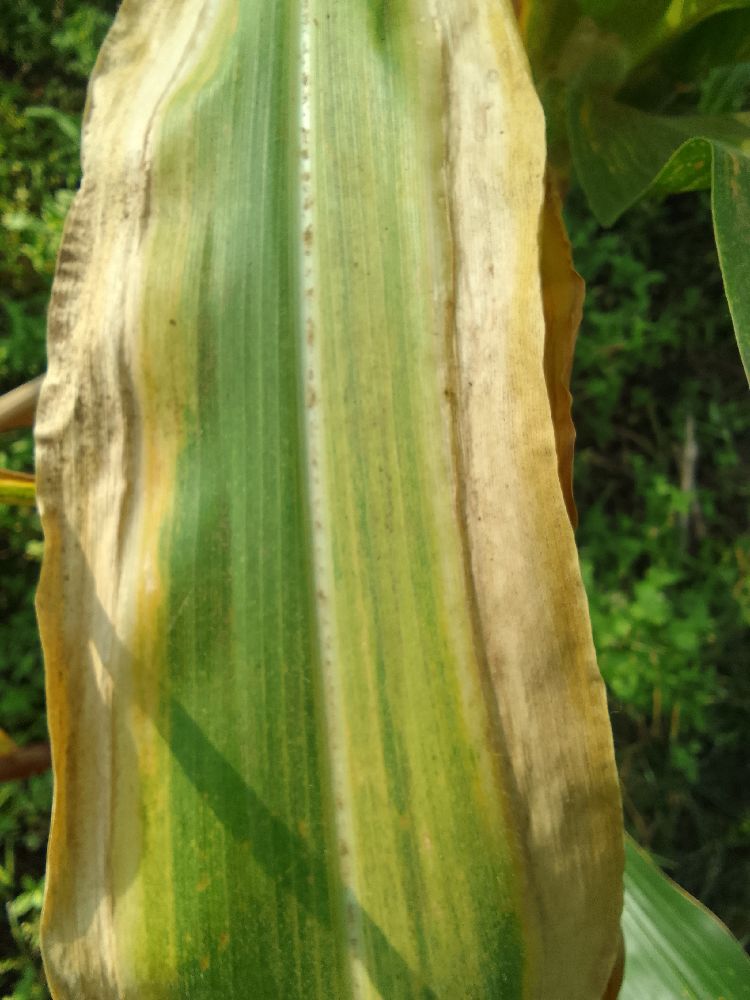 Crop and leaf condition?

maize, maize lethal necrosis
